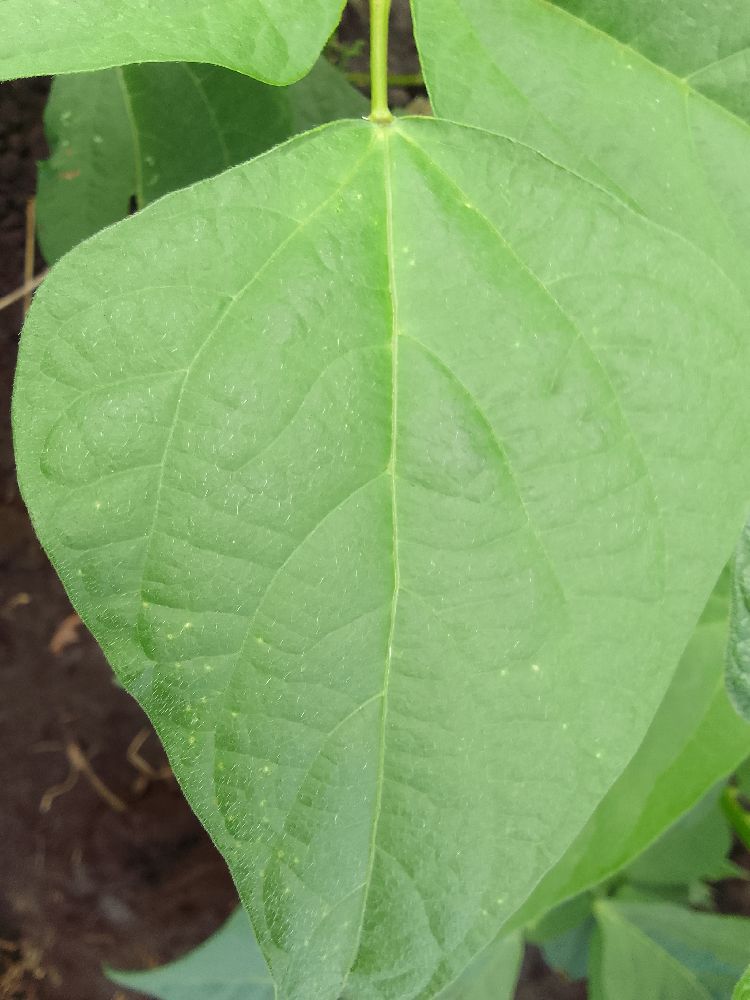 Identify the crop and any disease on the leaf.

common bean, healthy
